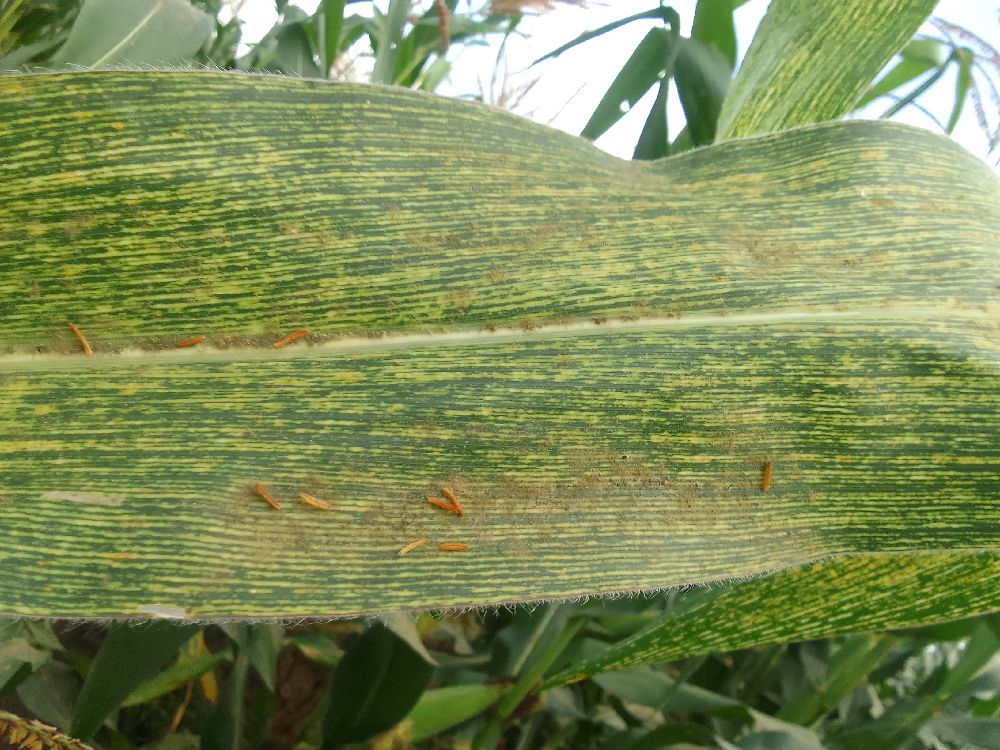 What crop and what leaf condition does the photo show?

maize, maize streak virus
